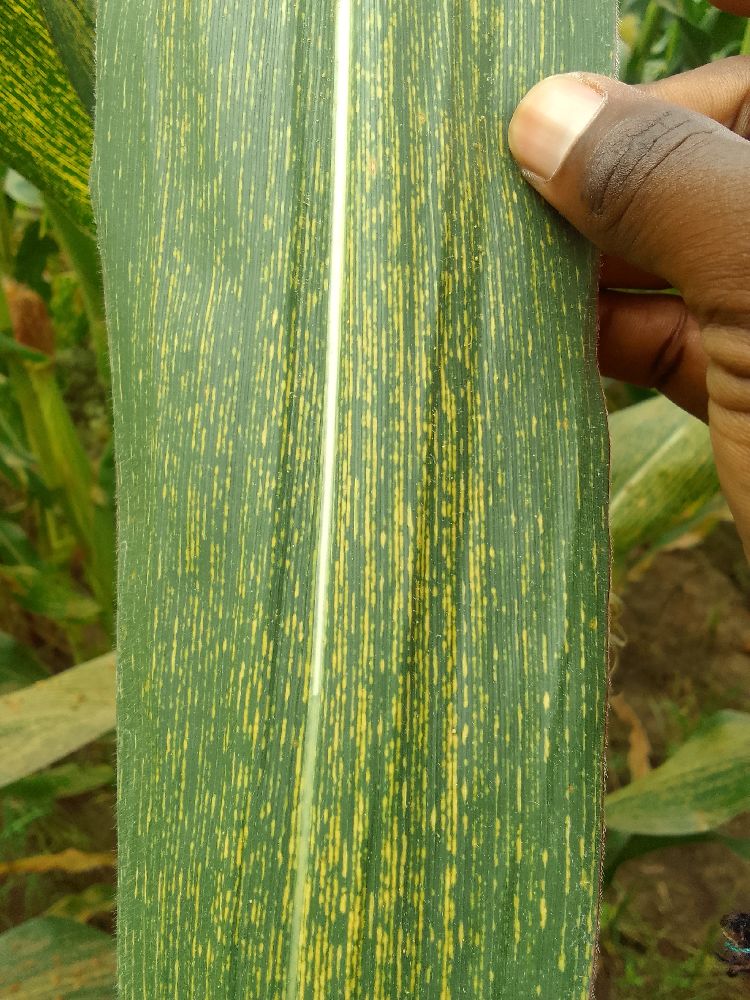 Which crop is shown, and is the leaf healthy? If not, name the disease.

maize, maize streak virus
